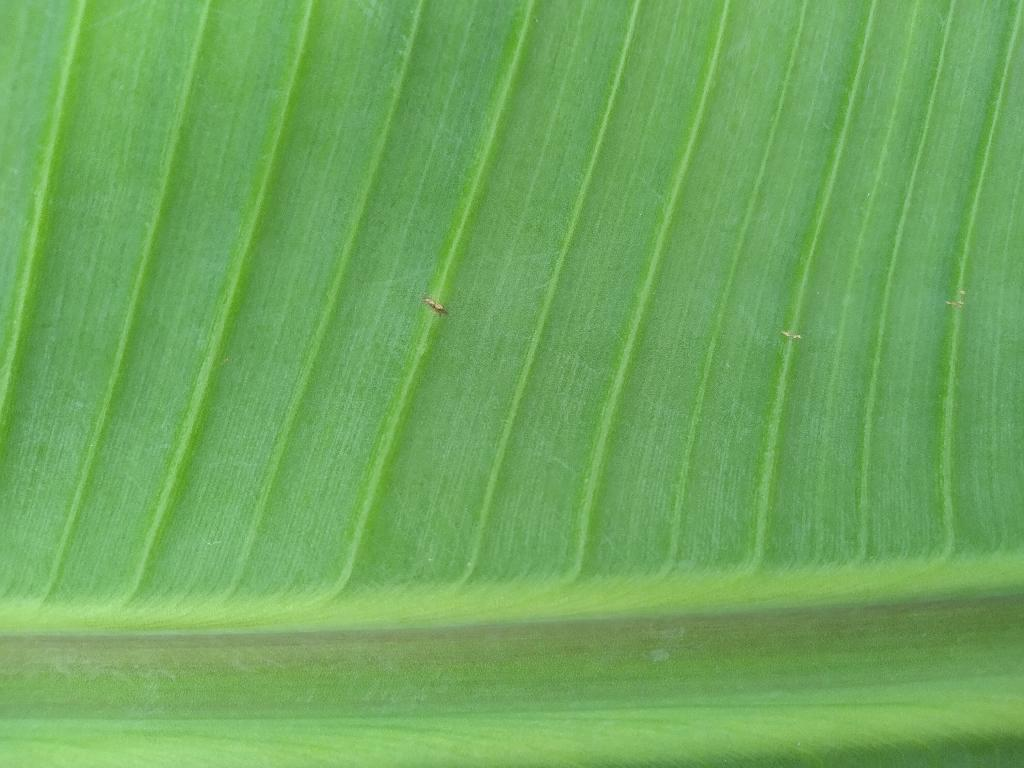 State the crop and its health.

banana, healthy
